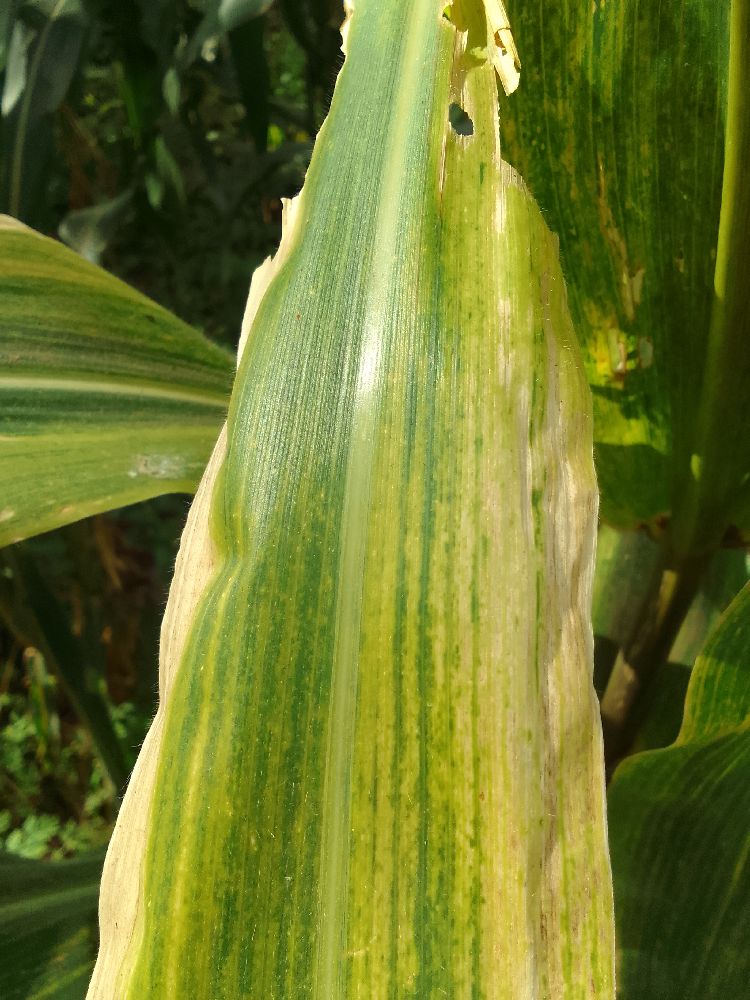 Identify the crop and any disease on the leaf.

maize, maize lethal necrosis
